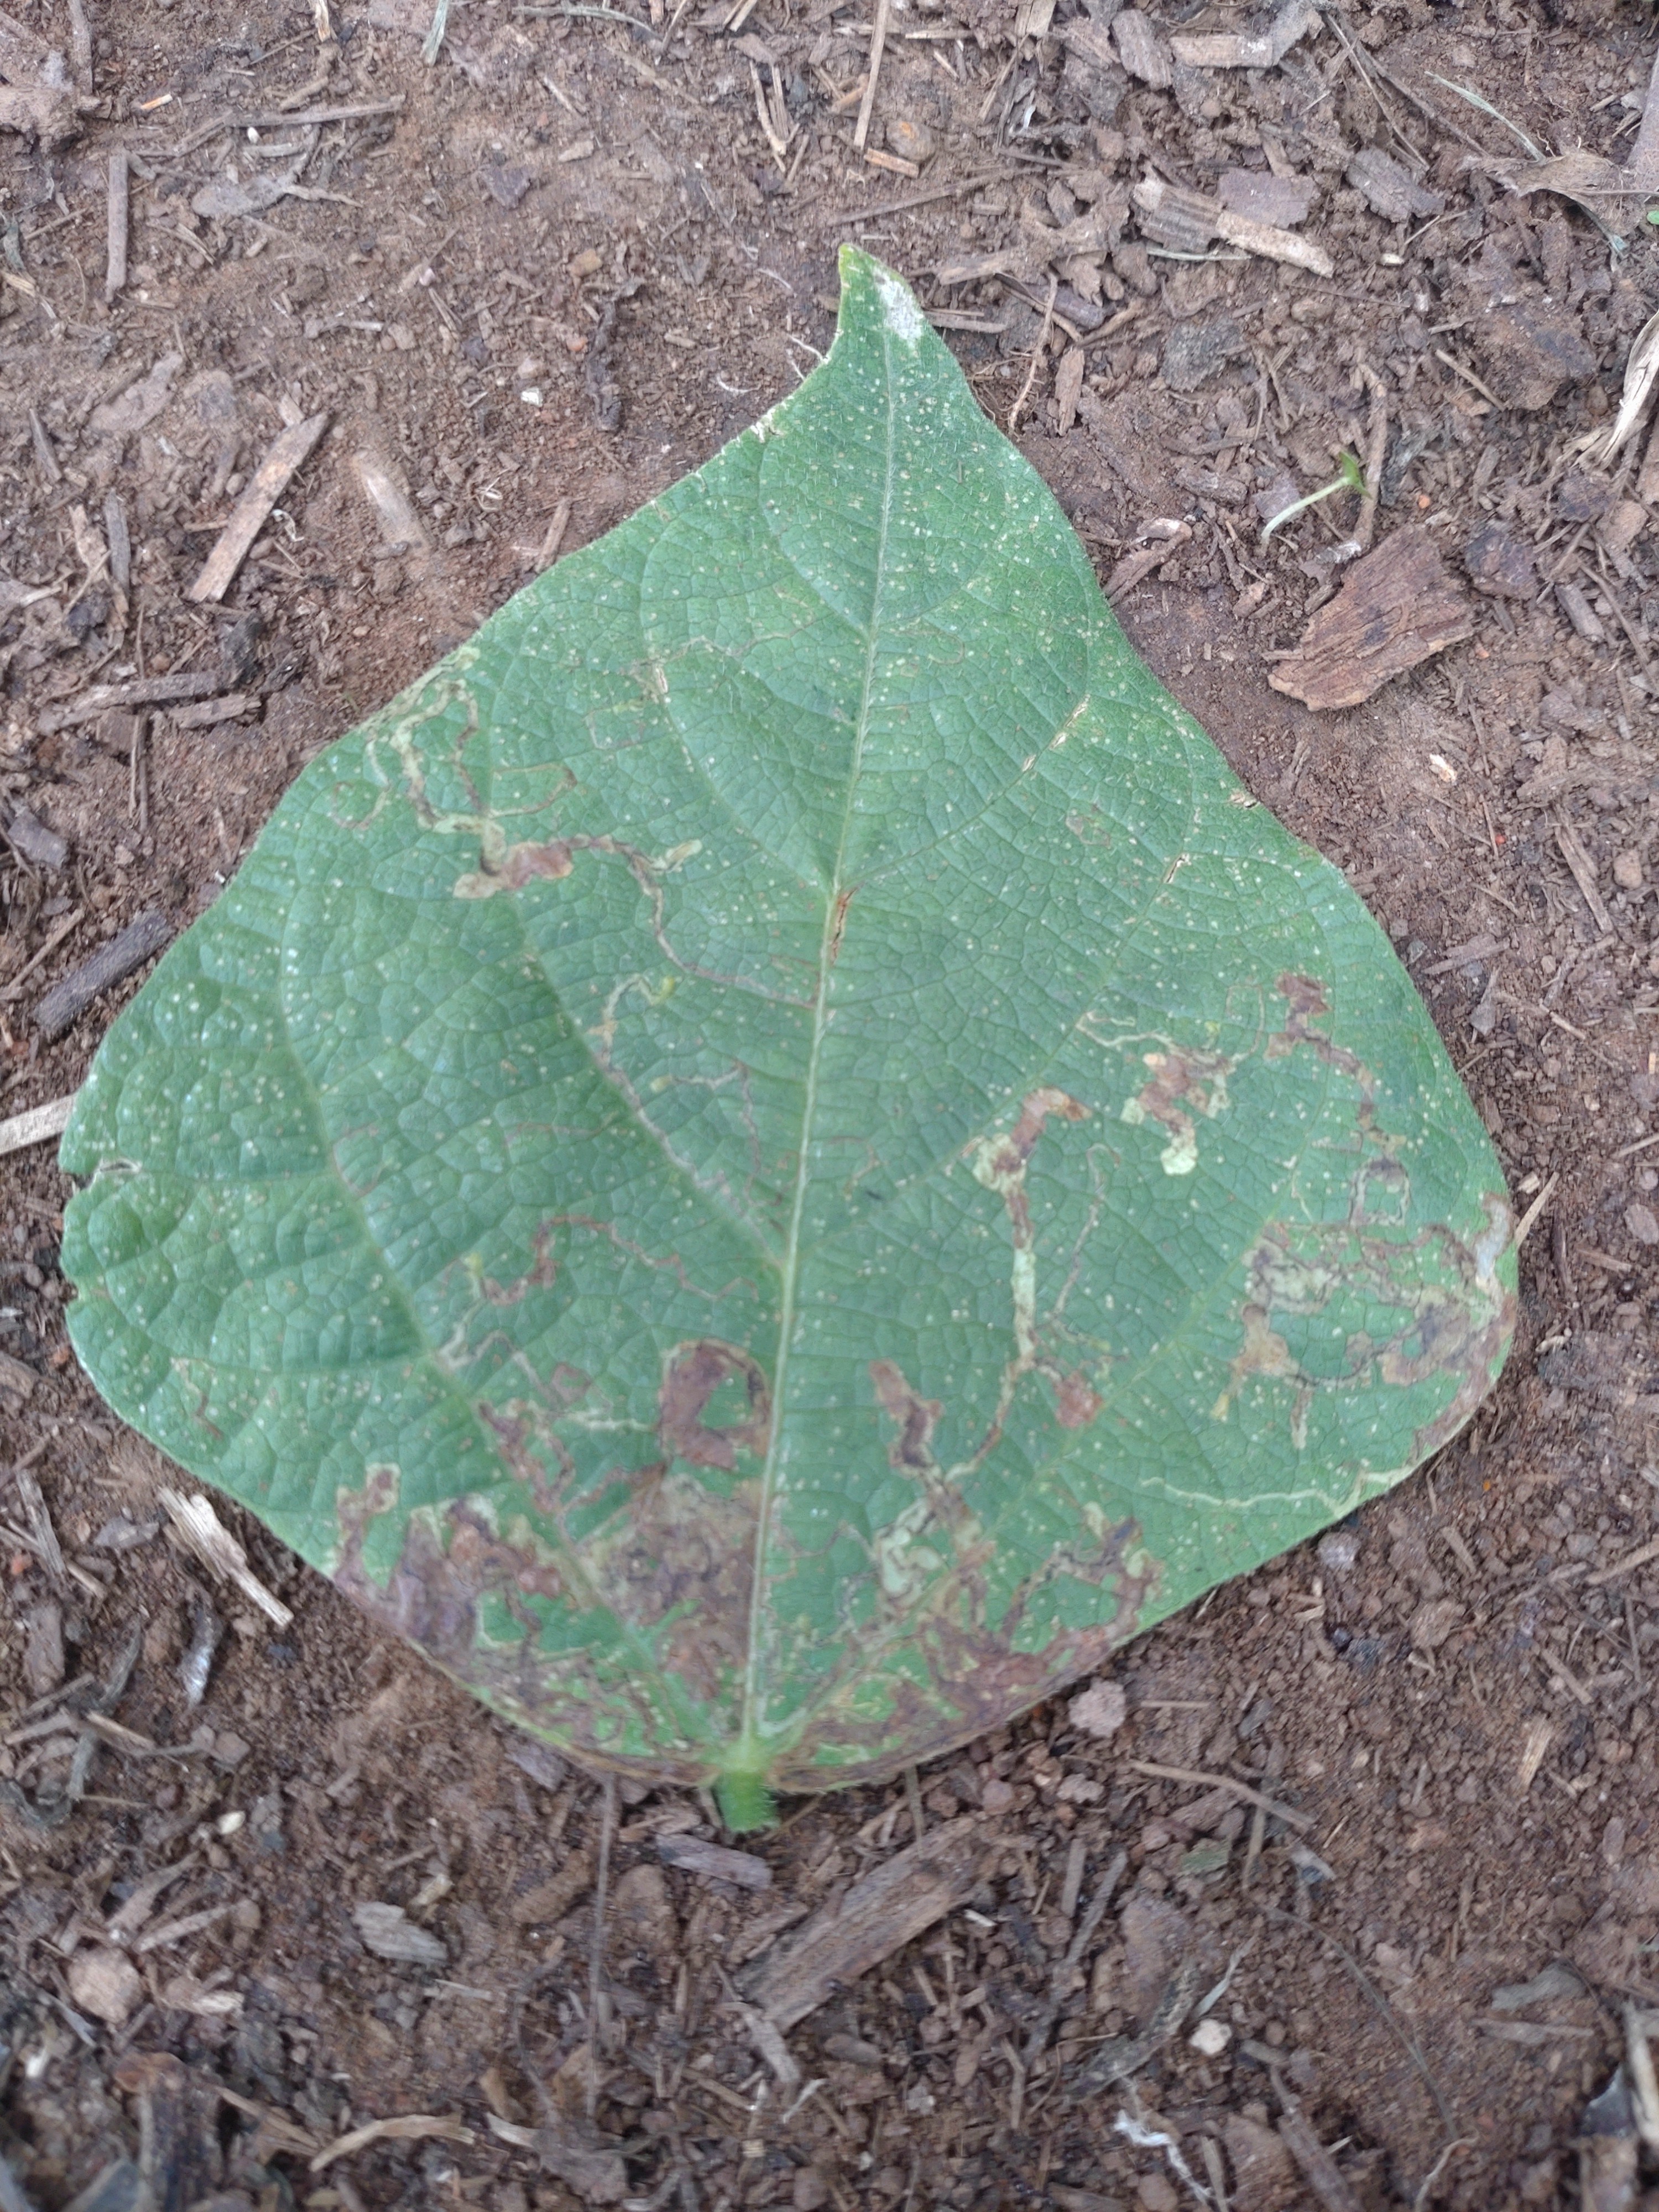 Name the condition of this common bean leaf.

anthracnose
